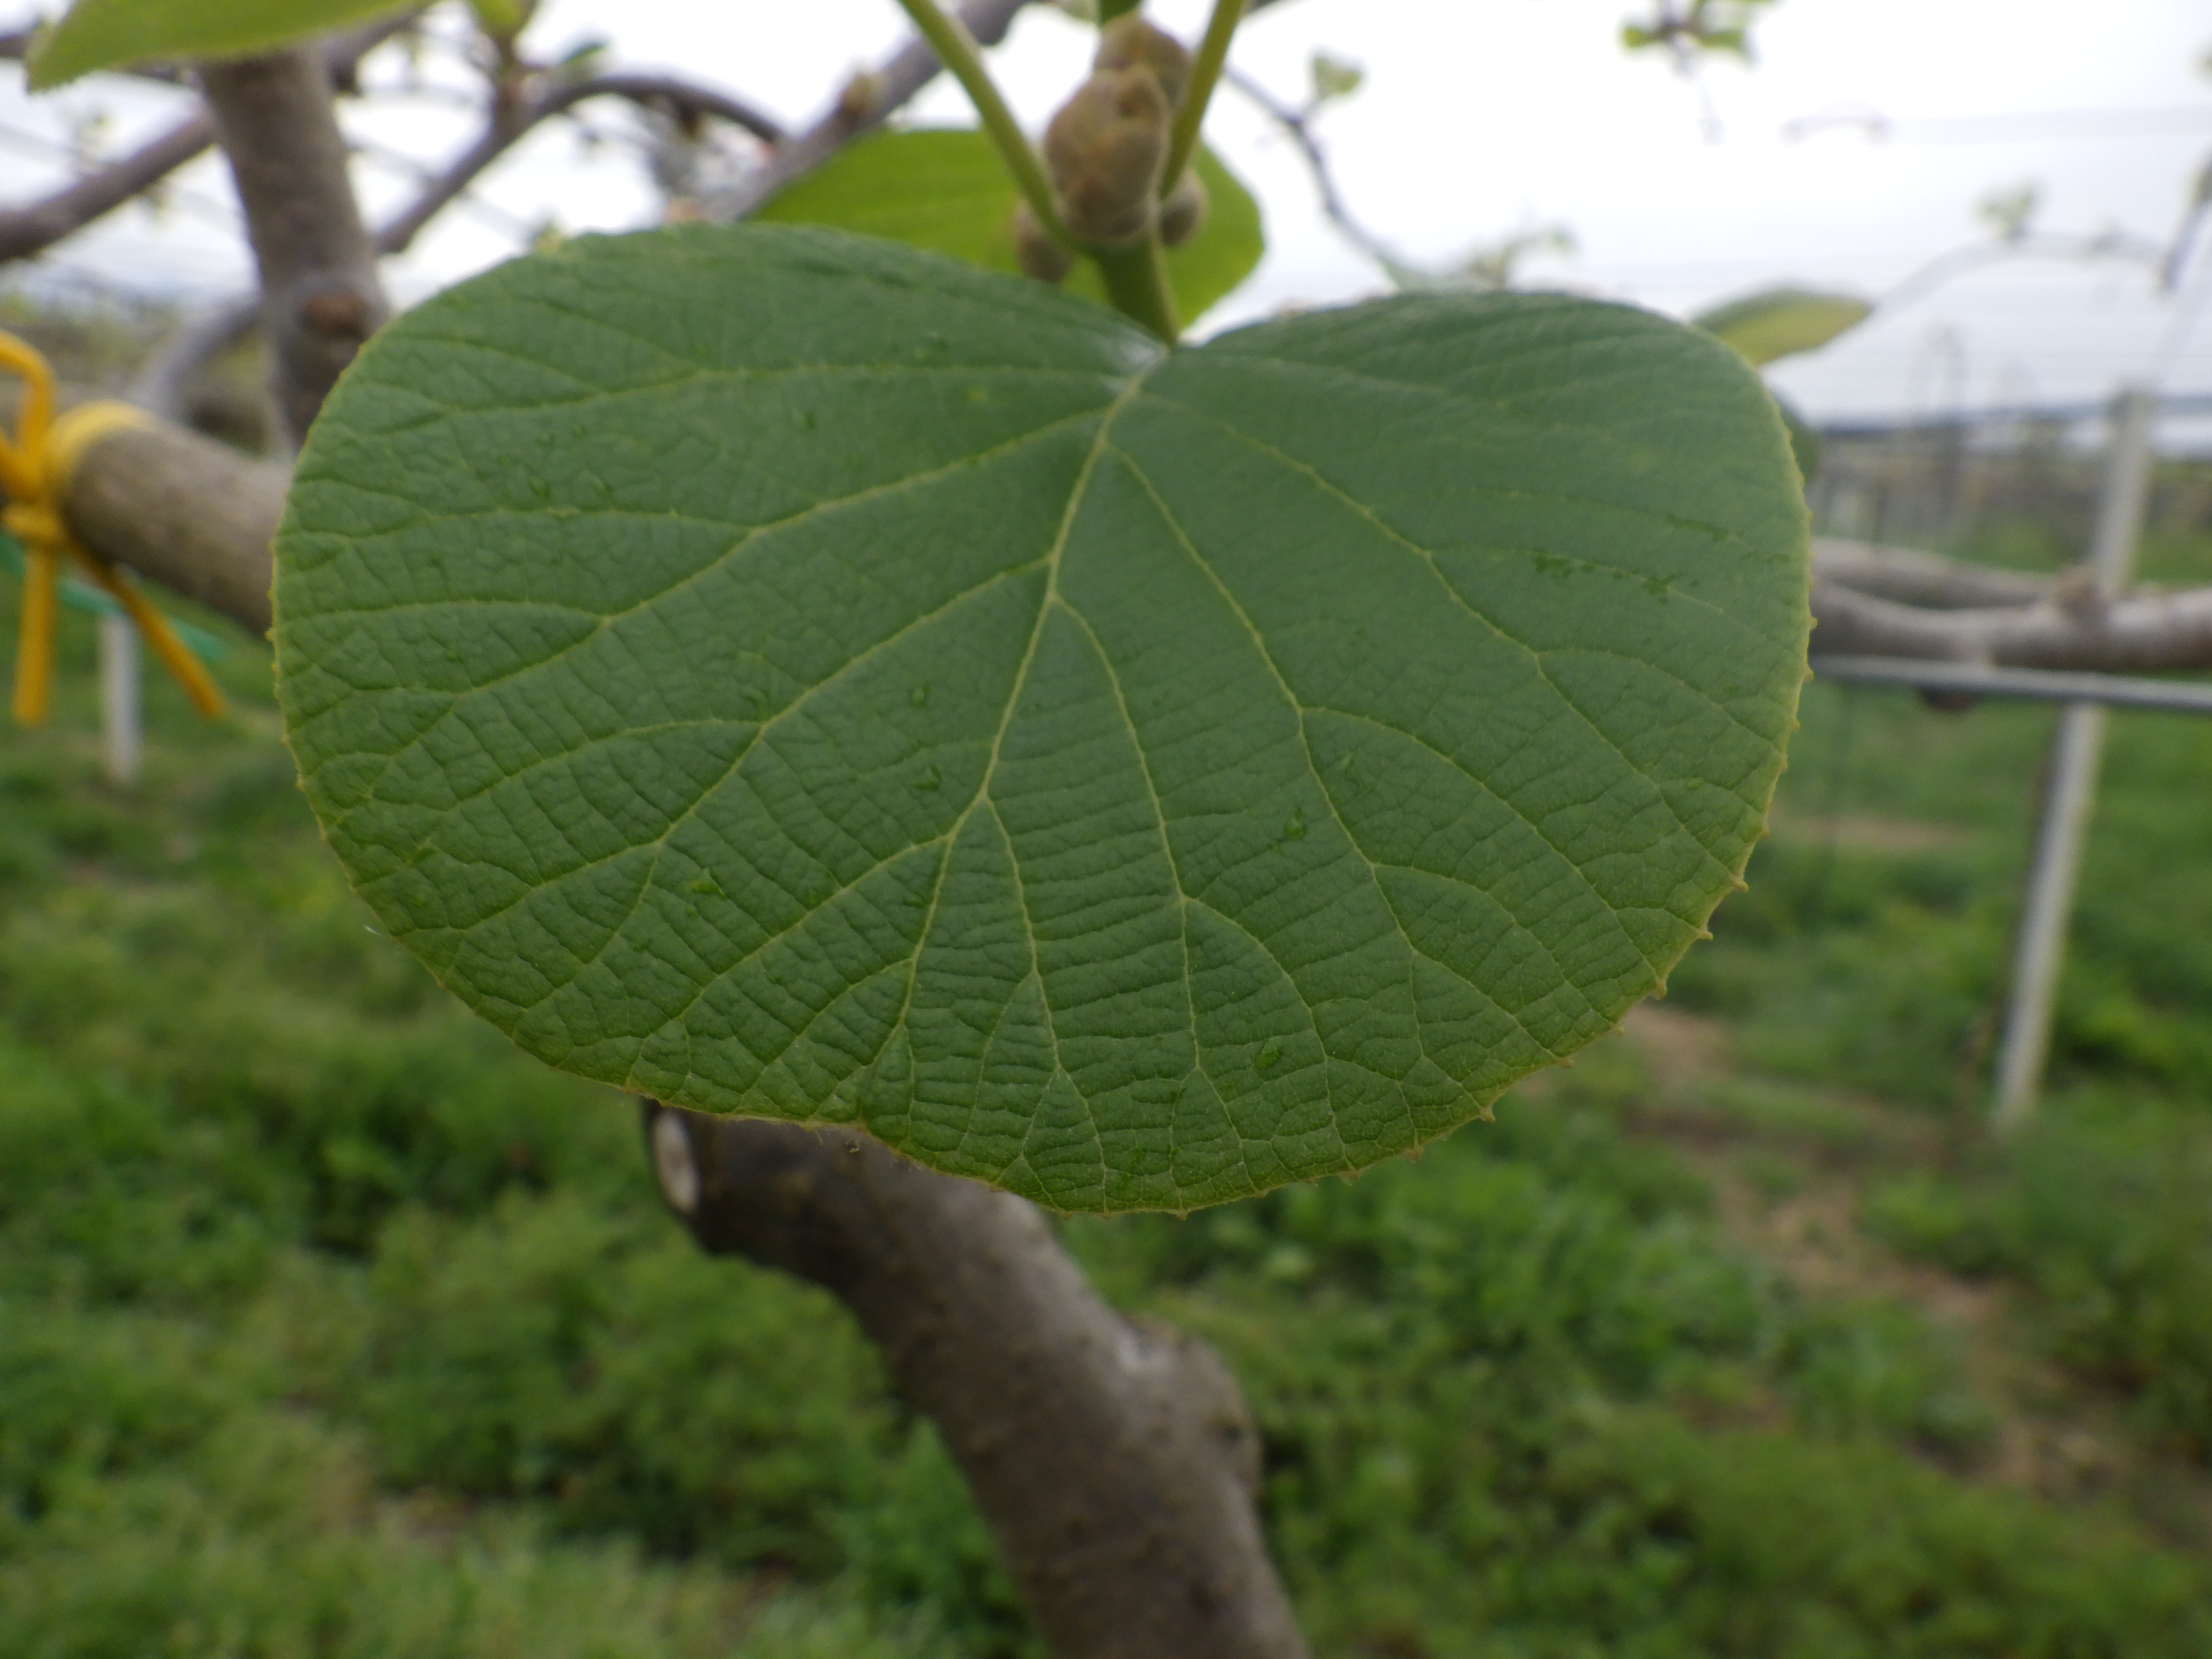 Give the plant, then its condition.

kiwi, healthy
